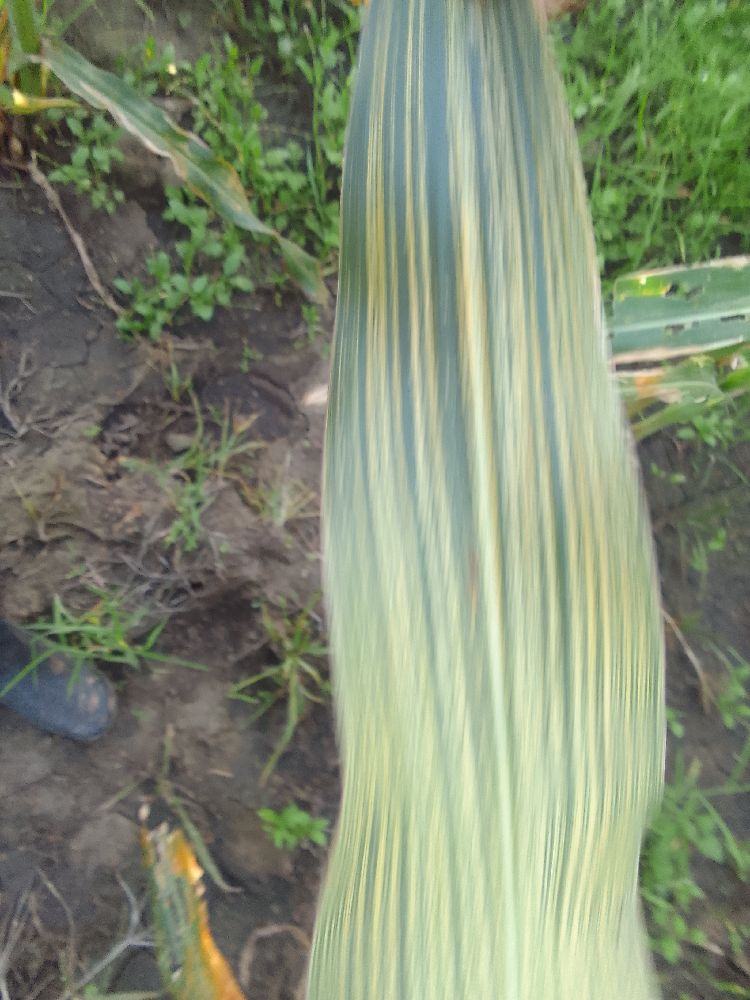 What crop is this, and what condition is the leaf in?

maize, maize streak virus
